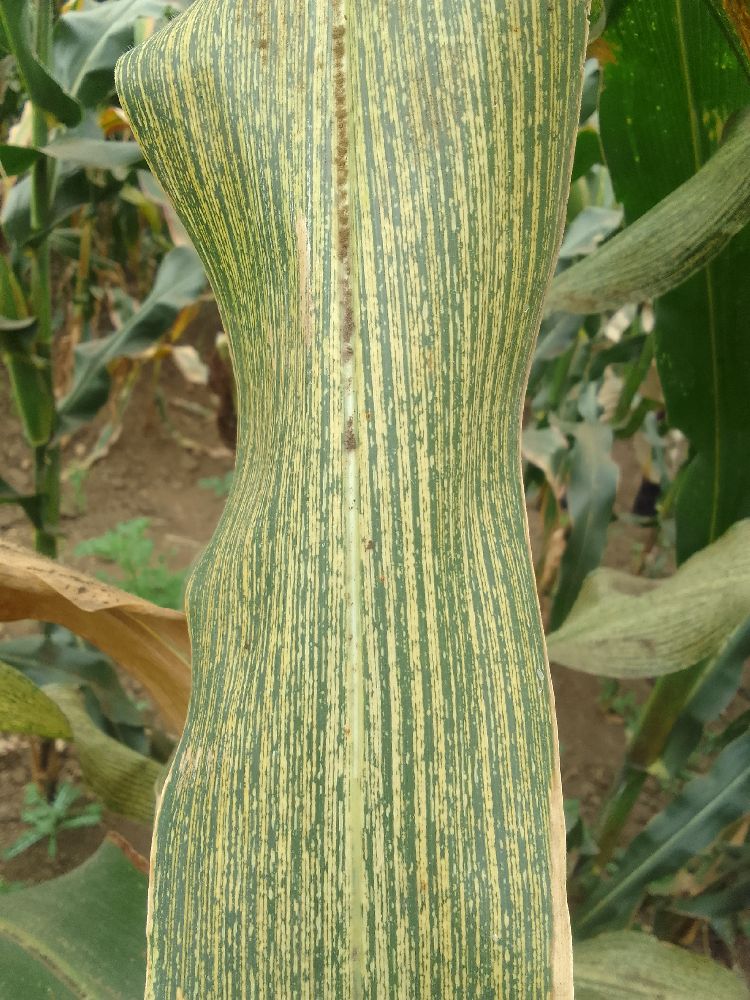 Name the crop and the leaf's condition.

maize, maize streak virus
